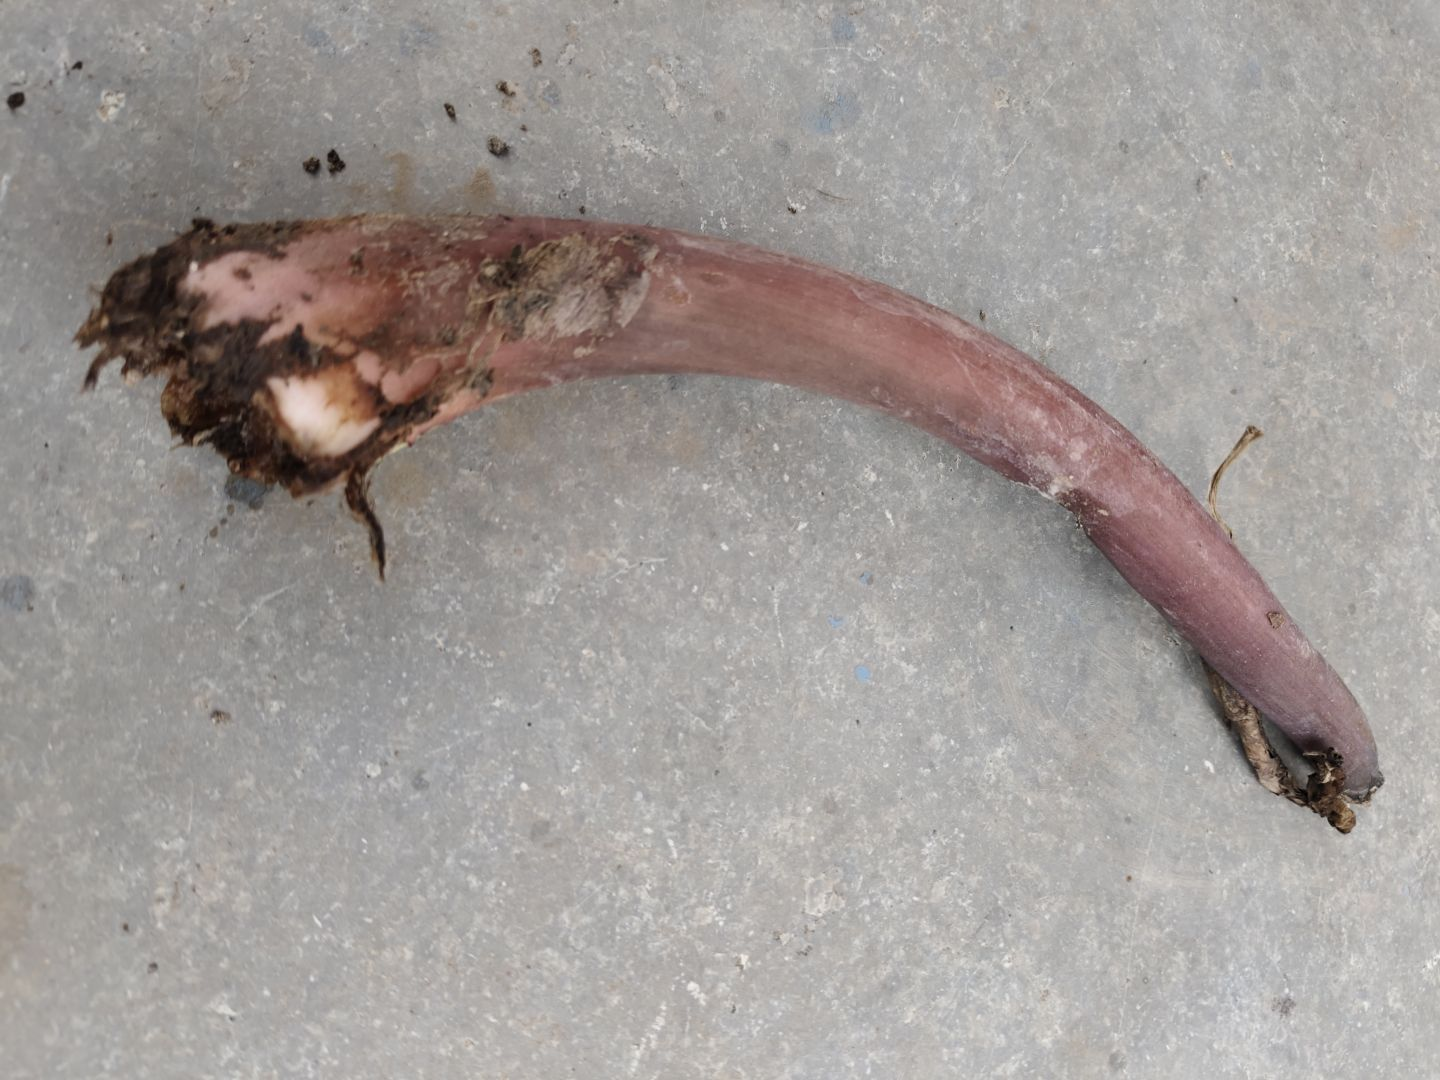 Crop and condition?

taro, root rot
